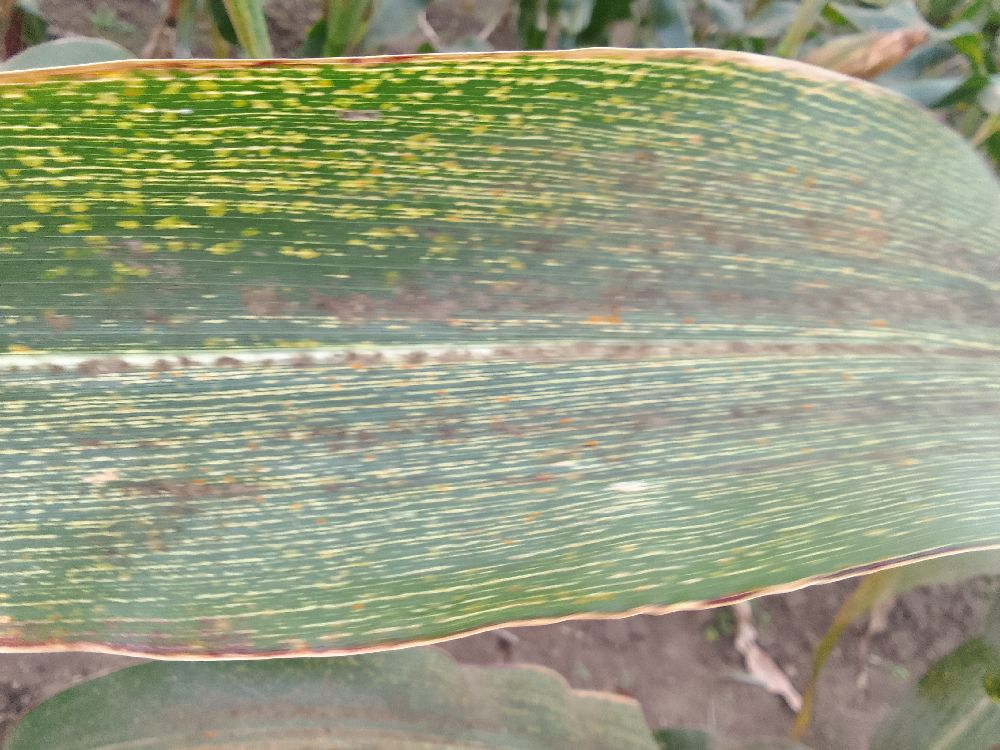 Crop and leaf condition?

maize, maize streak virus
